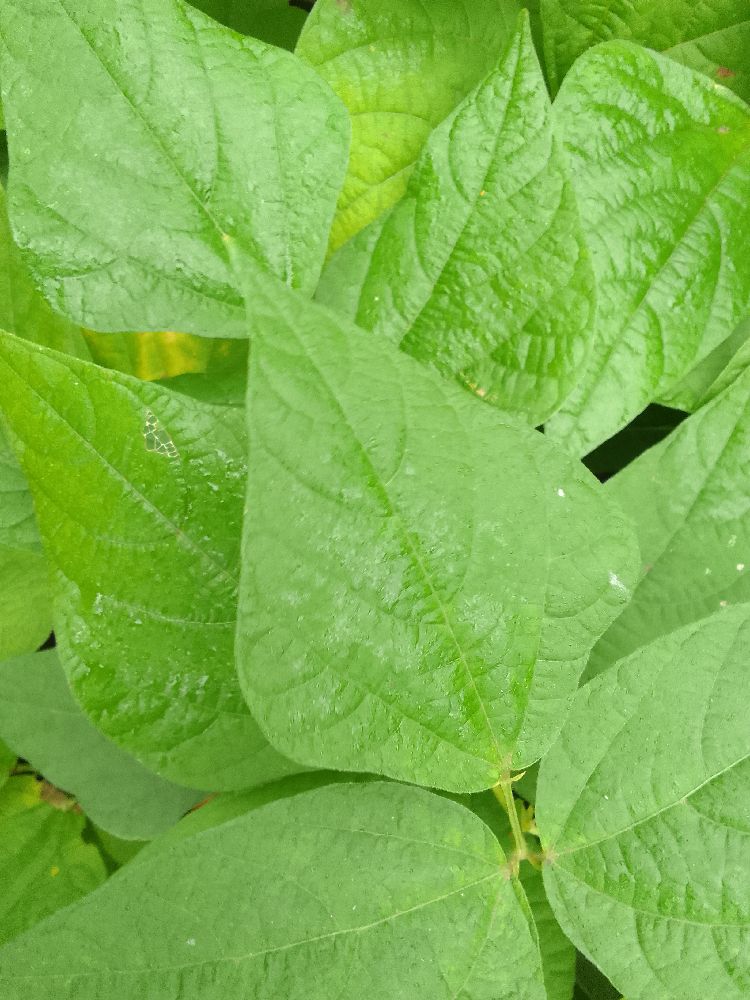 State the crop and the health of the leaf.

common bean, healthy
